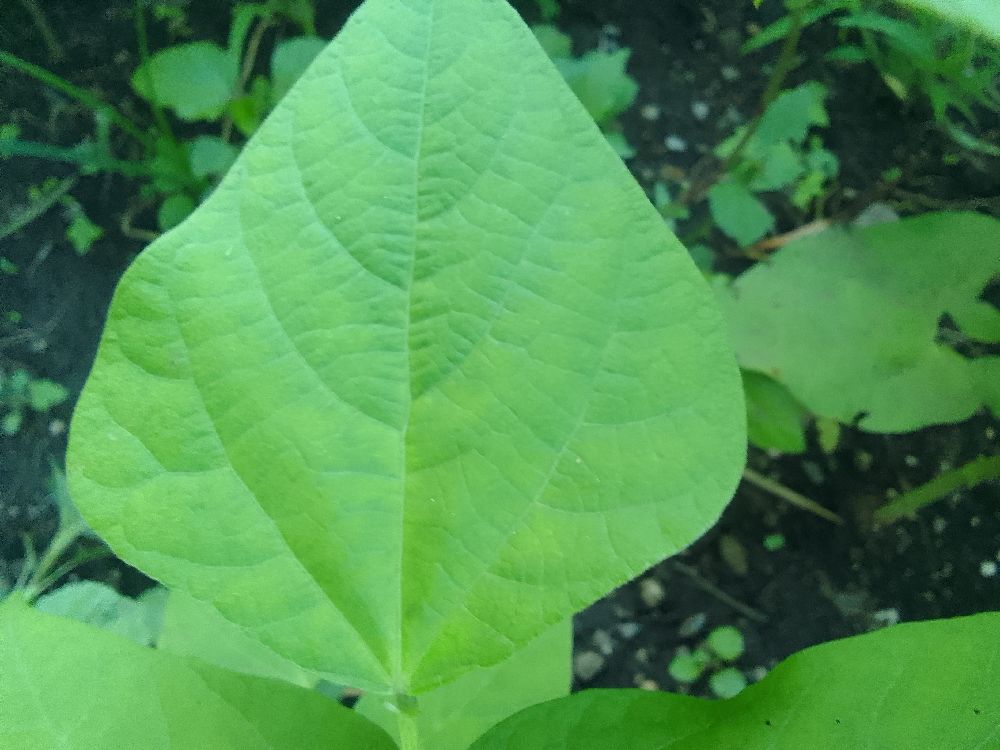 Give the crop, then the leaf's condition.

common bean, healthy
